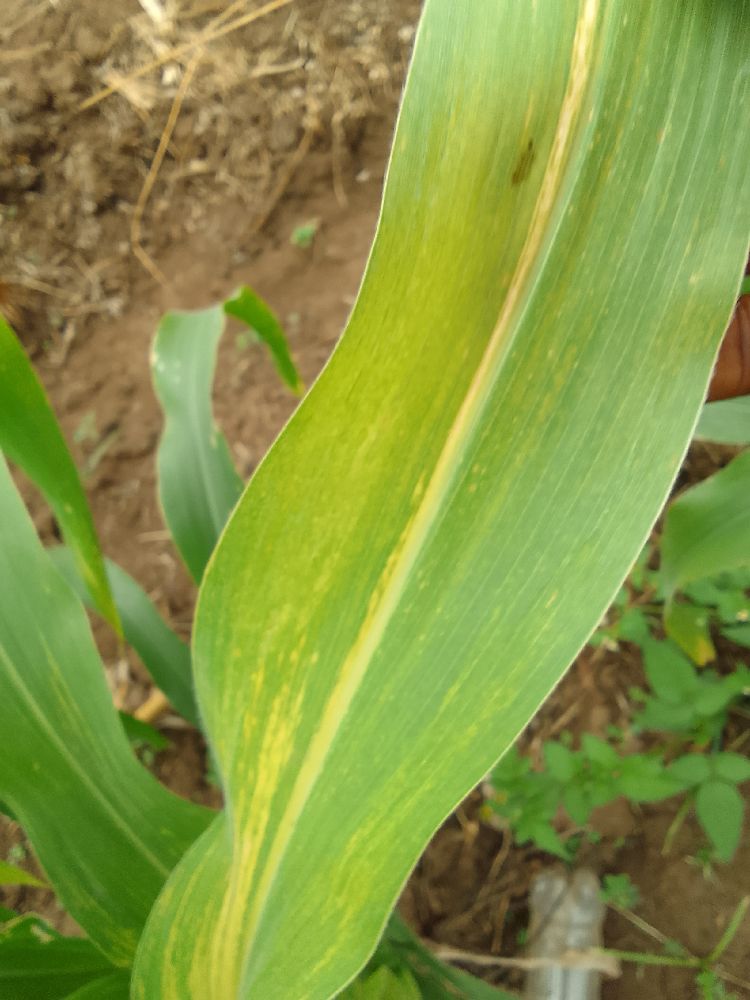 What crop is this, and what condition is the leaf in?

maize, maize lethal necrosis
